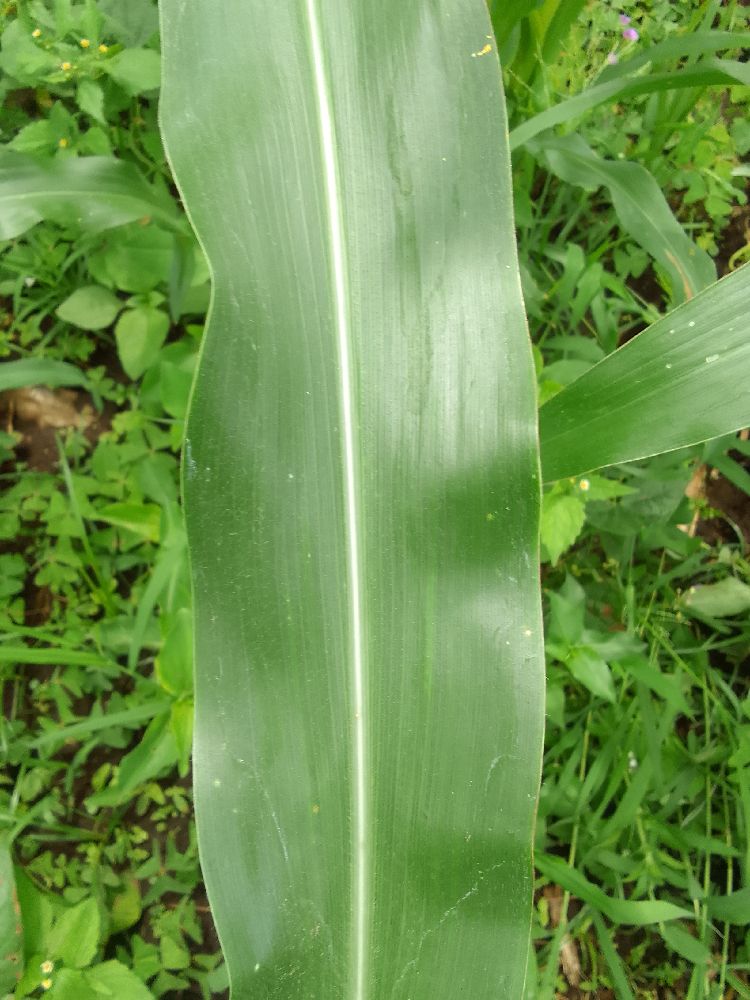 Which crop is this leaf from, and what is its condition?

maize, healthy
